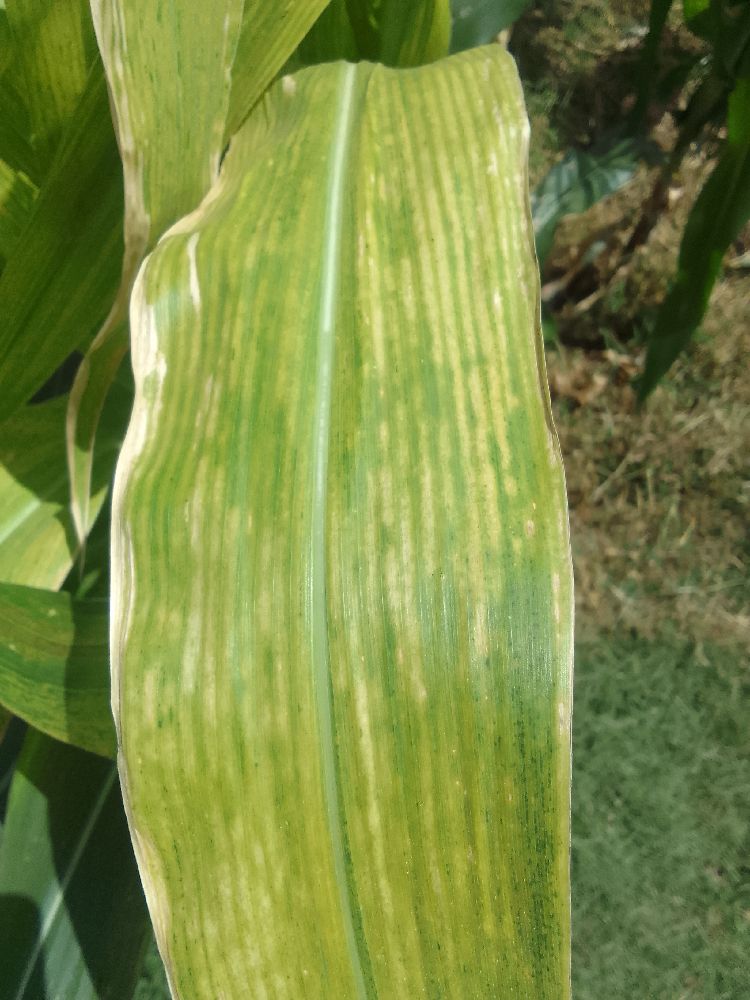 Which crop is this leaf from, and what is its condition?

maize, maize lethal necrosis
